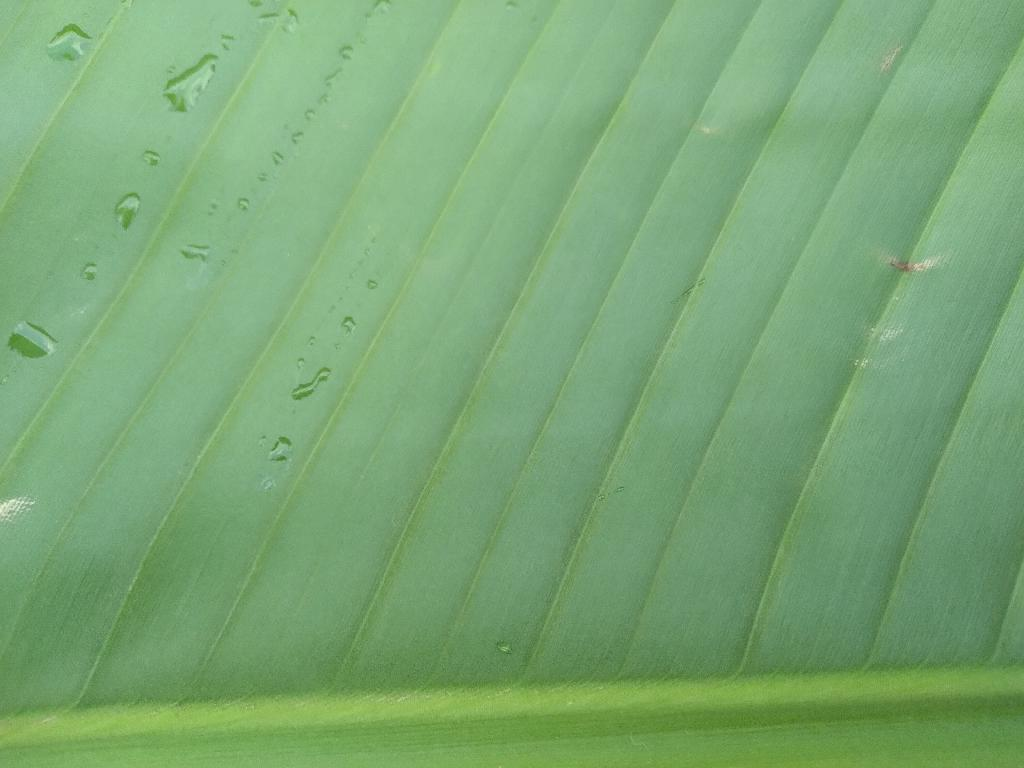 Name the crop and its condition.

banana, healthy
